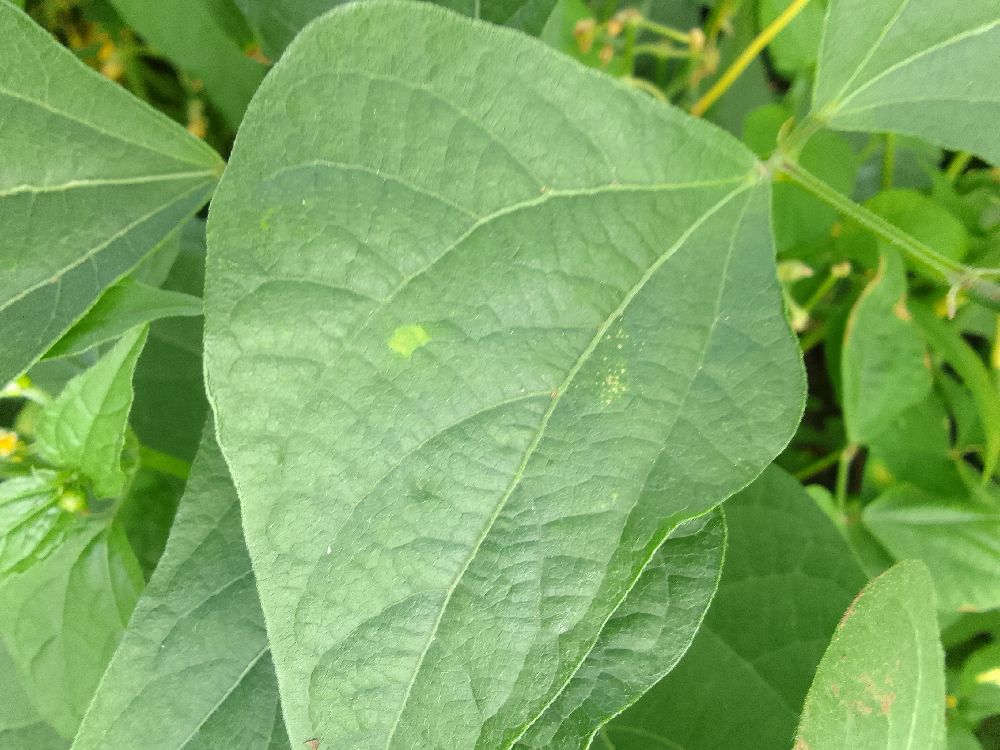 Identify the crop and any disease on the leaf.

common bean, healthy
